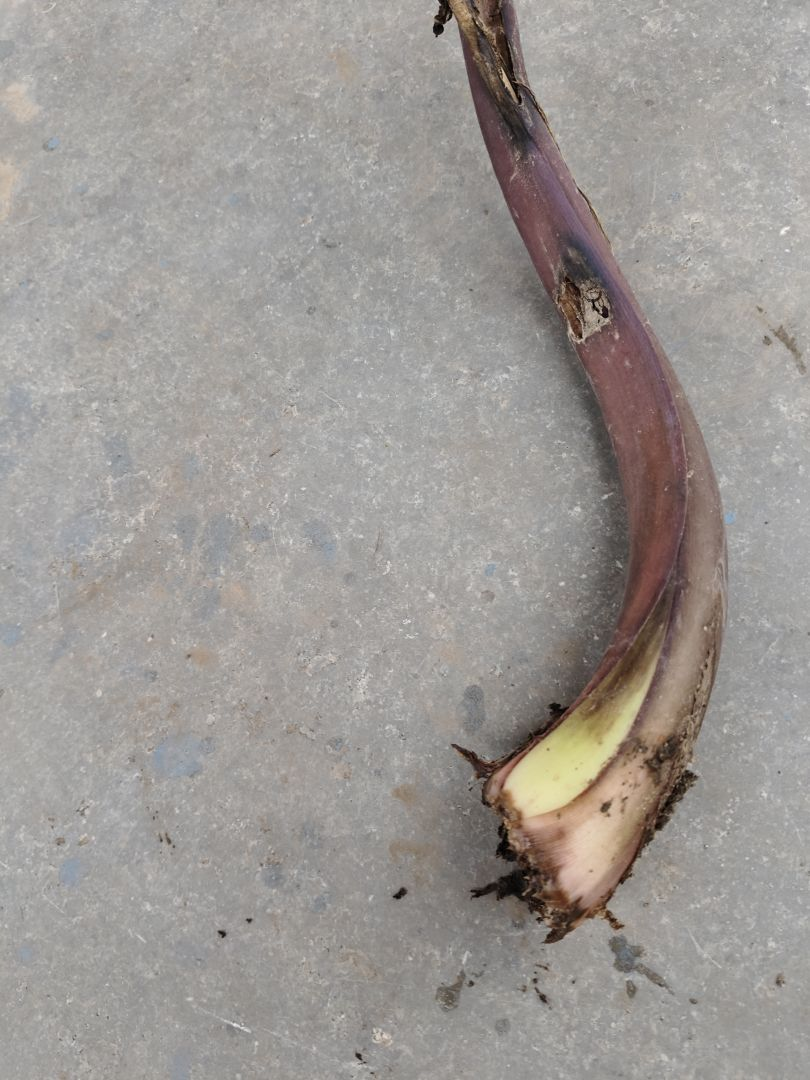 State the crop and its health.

taro, root rot
